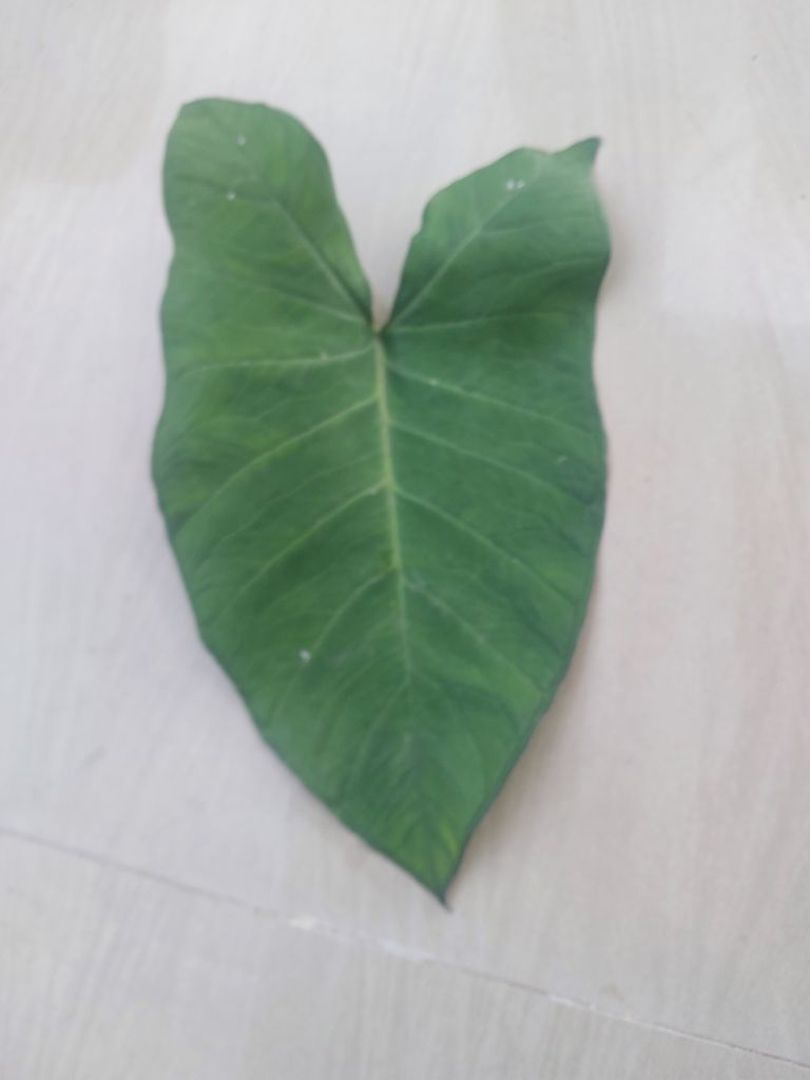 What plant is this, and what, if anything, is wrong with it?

taro, healthy
